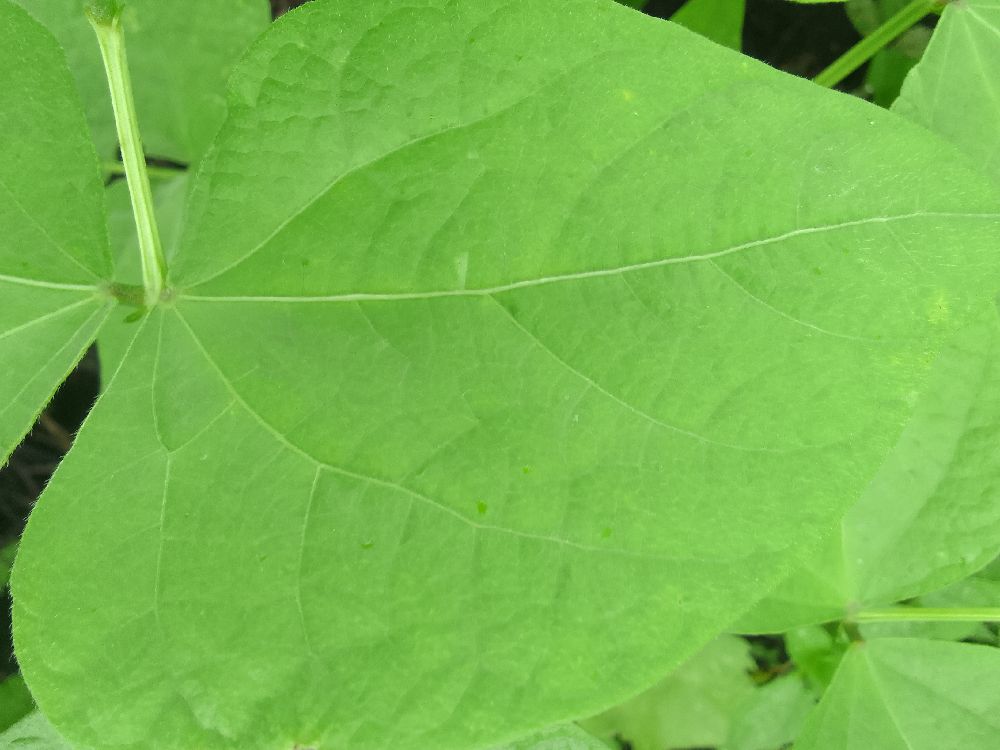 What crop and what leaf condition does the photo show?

common bean, healthy
